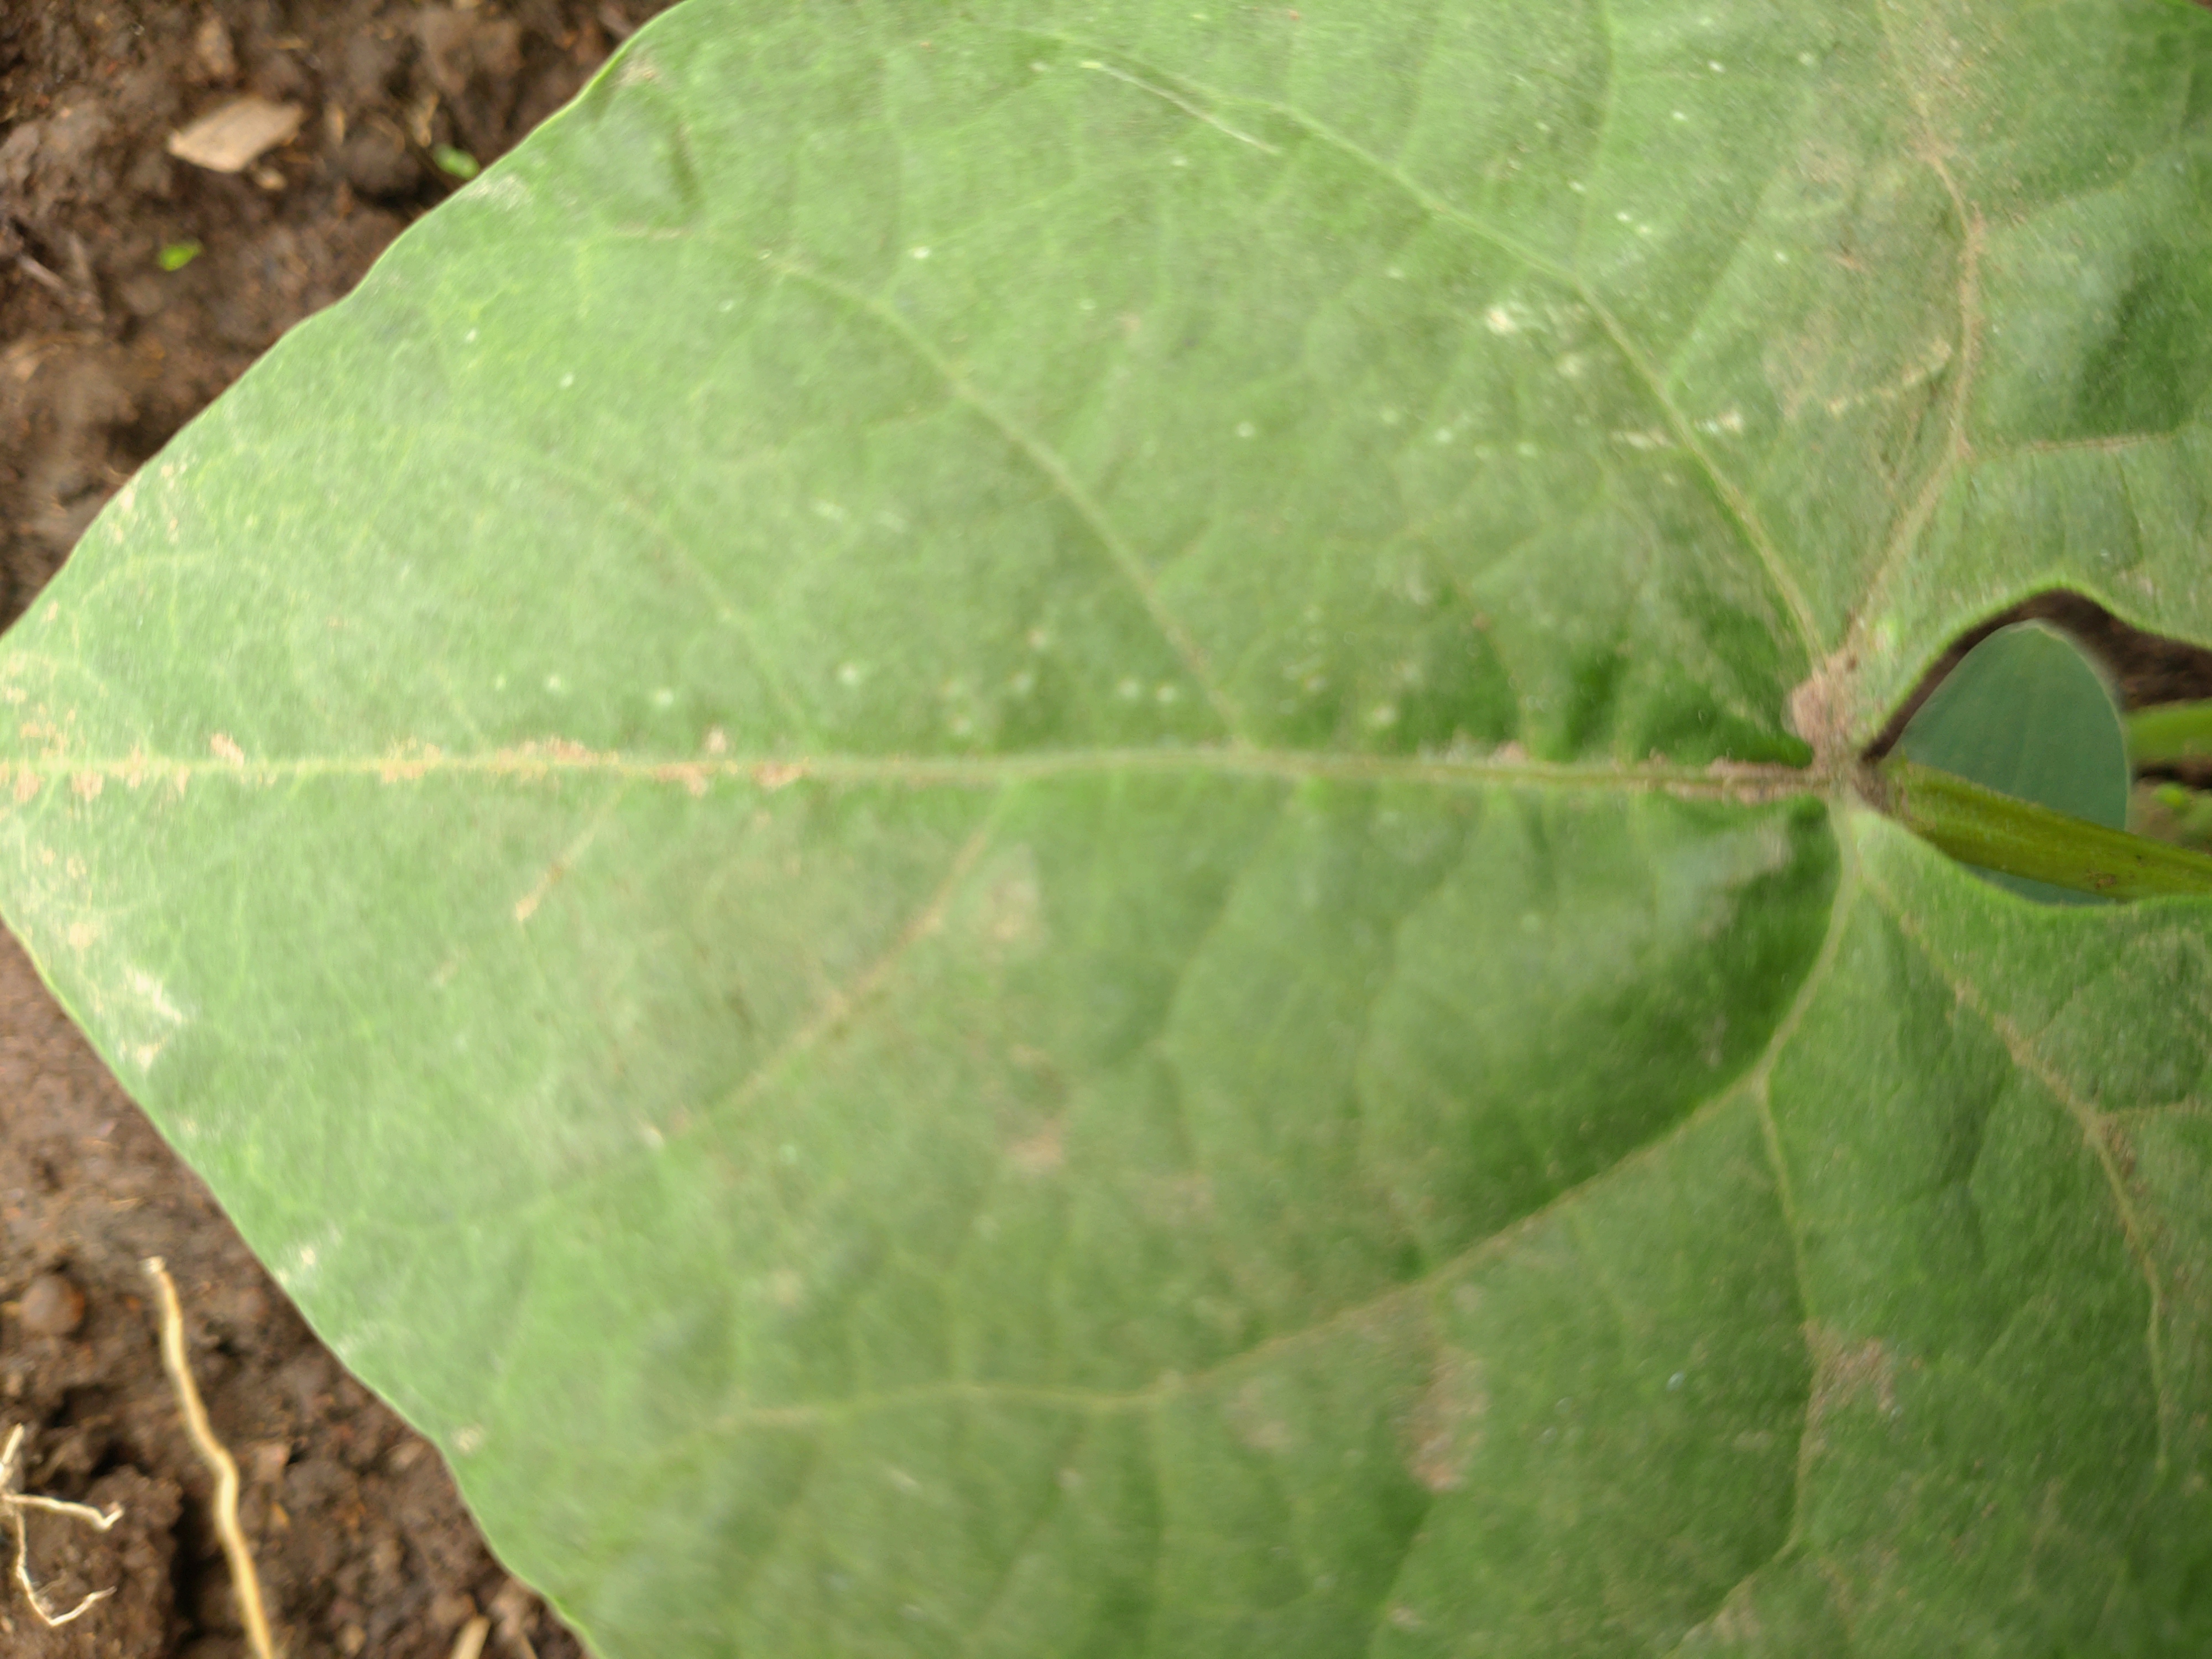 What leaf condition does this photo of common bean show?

healthy
